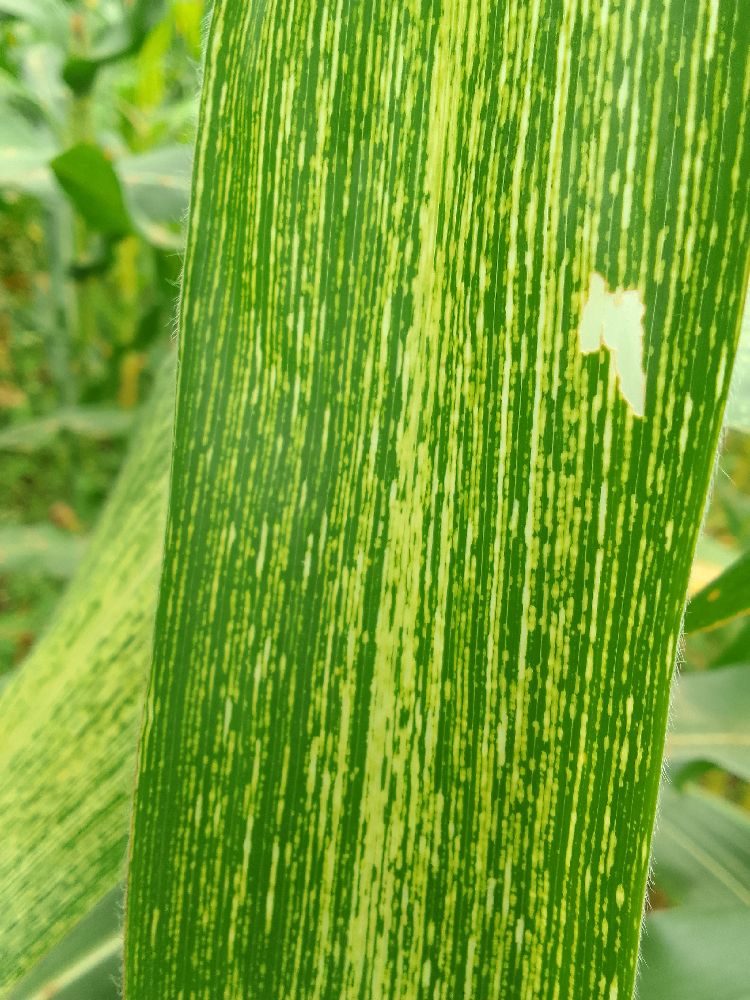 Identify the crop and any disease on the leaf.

maize, maize streak virus
